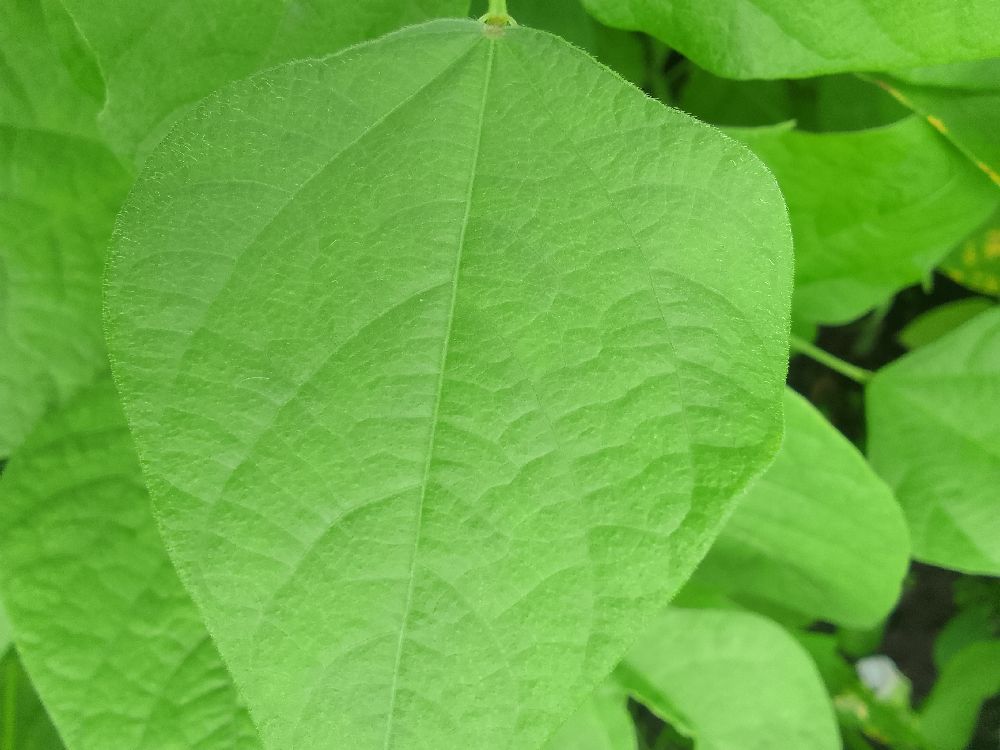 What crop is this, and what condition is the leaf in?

common bean, healthy
